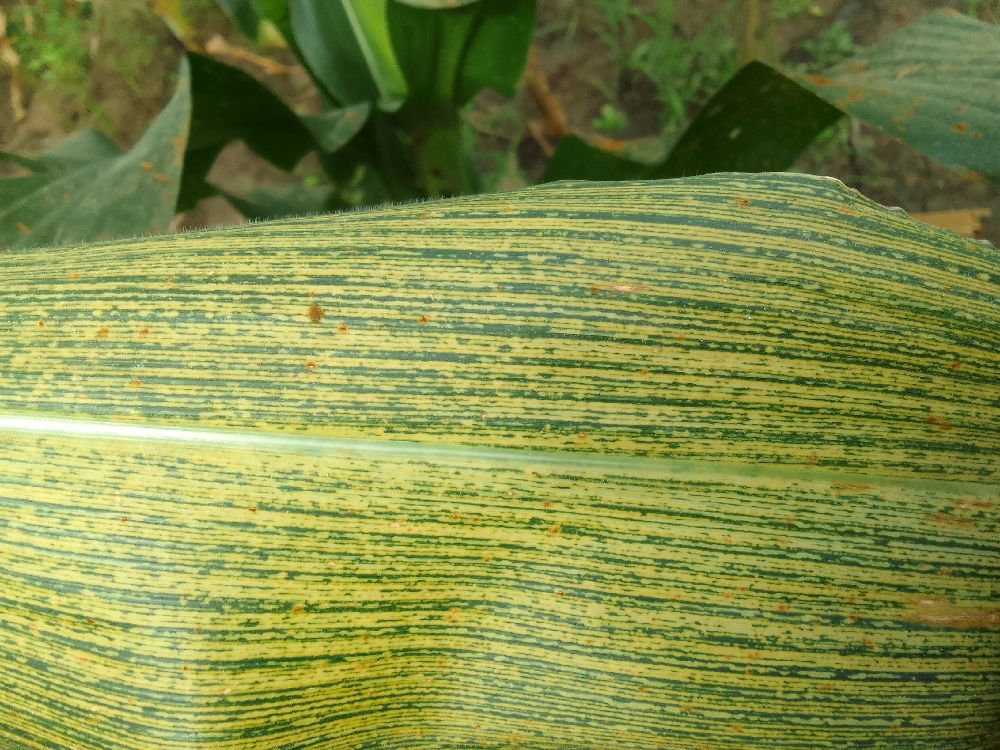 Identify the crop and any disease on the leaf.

maize, maize streak virus
